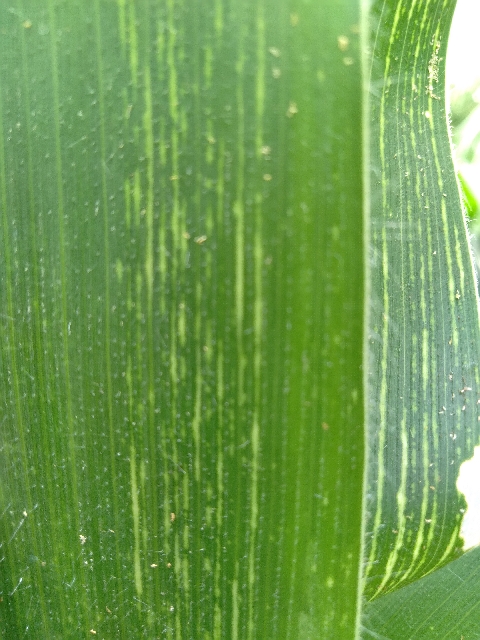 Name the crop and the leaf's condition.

maize, maize streak virus
